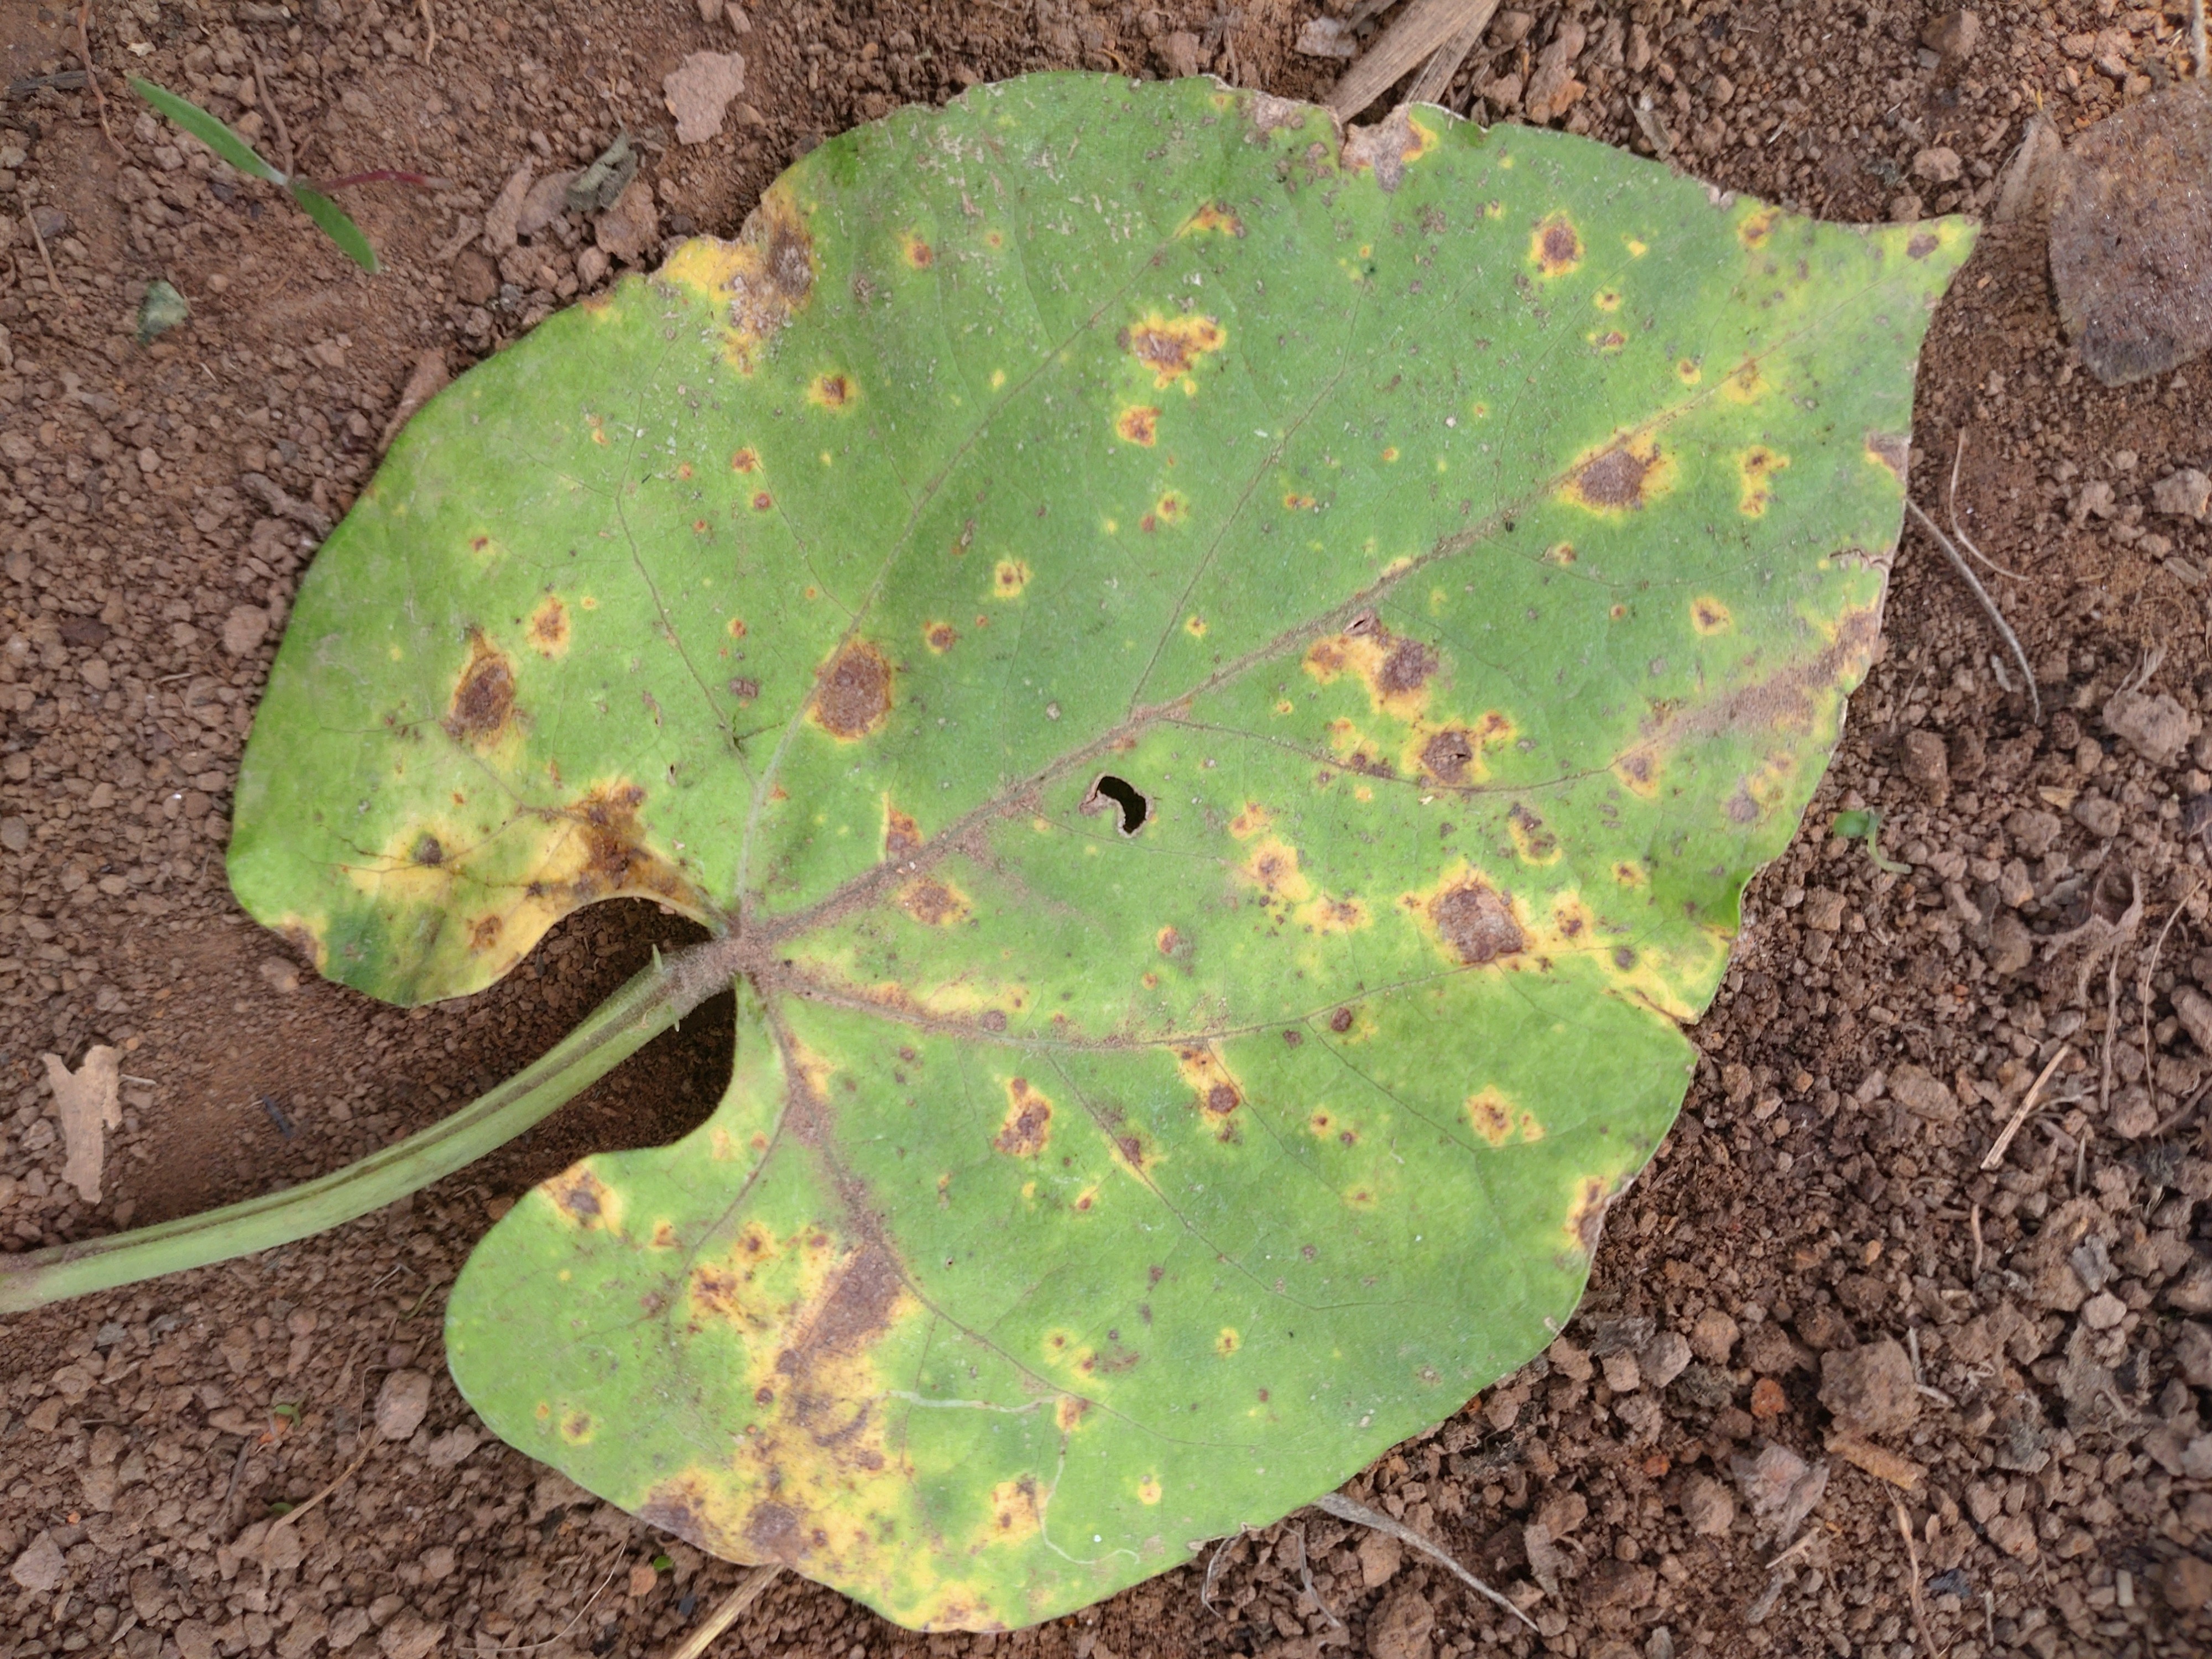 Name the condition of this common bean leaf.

rust
